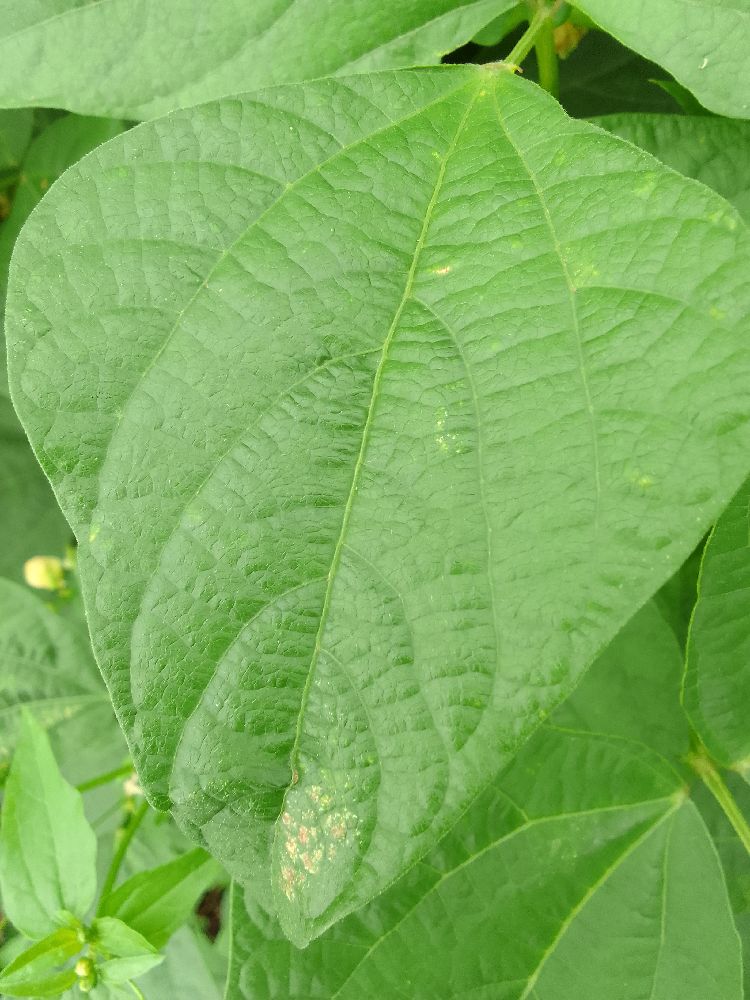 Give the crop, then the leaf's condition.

common bean, healthy
